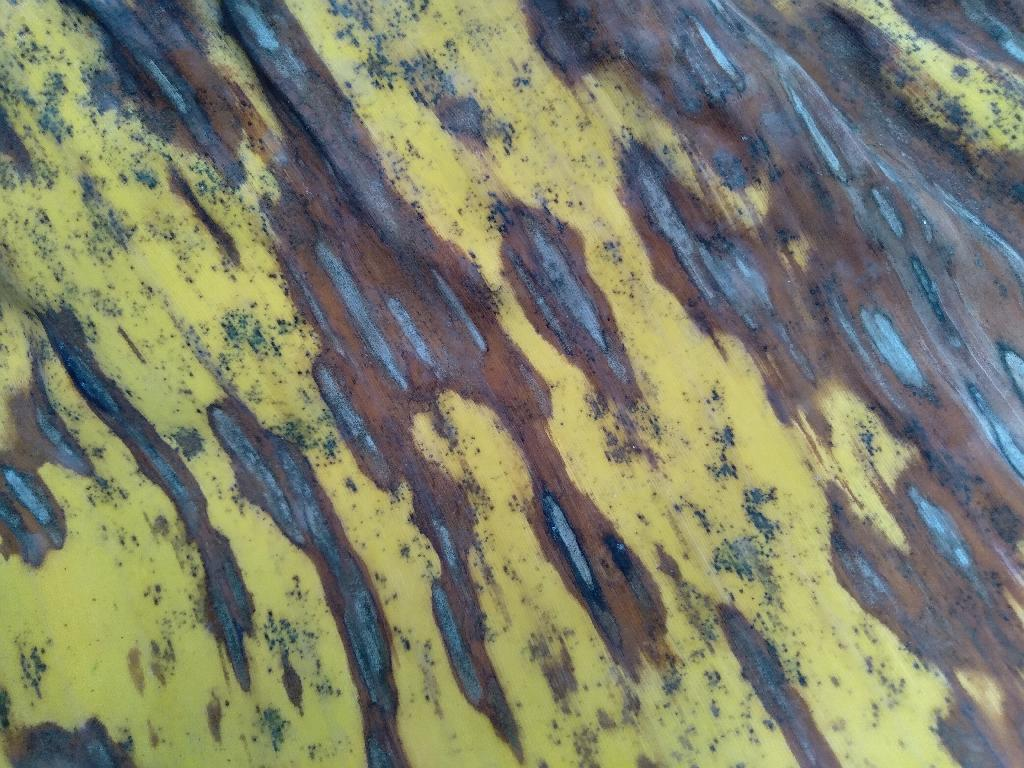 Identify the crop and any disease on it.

banana, black sigatoka
